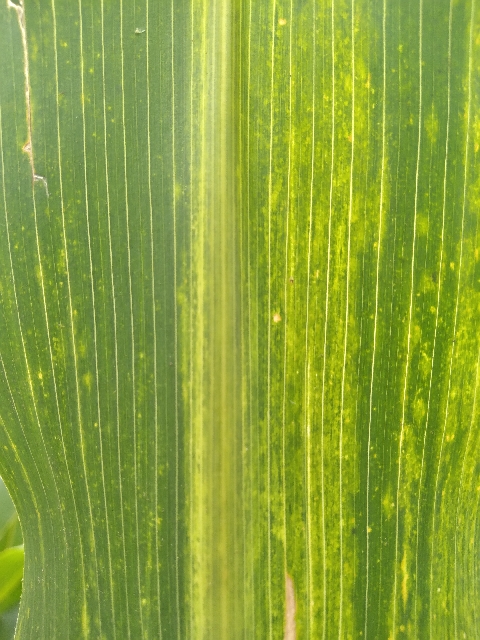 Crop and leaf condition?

maize, maize lethal necrosis
